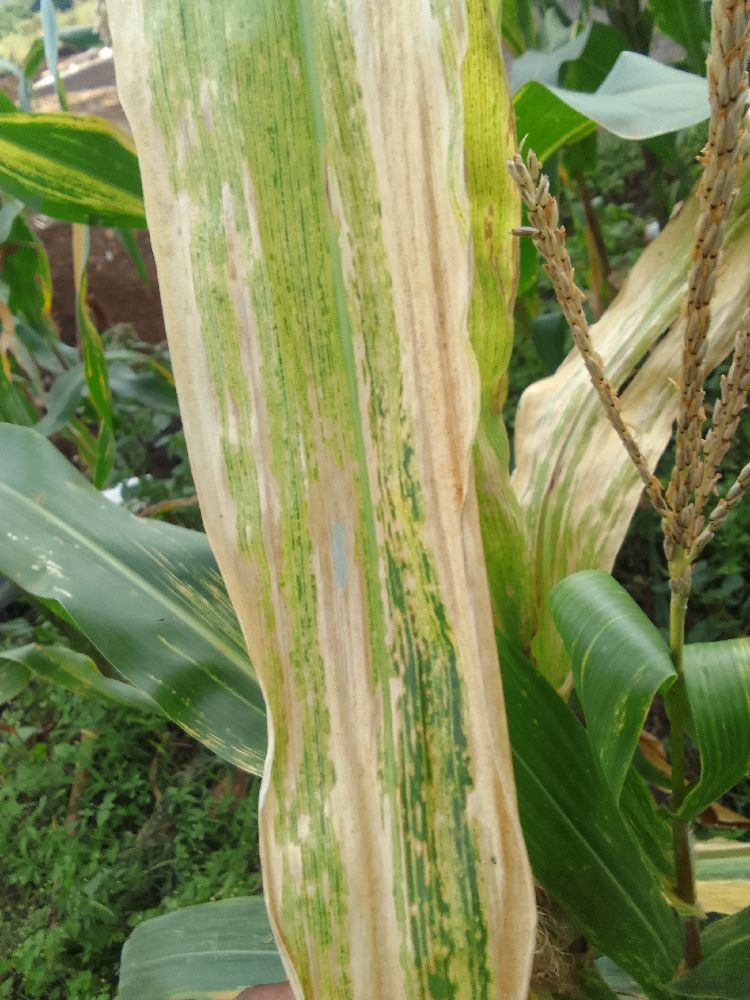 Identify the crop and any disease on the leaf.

maize, maize lethal necrosis
